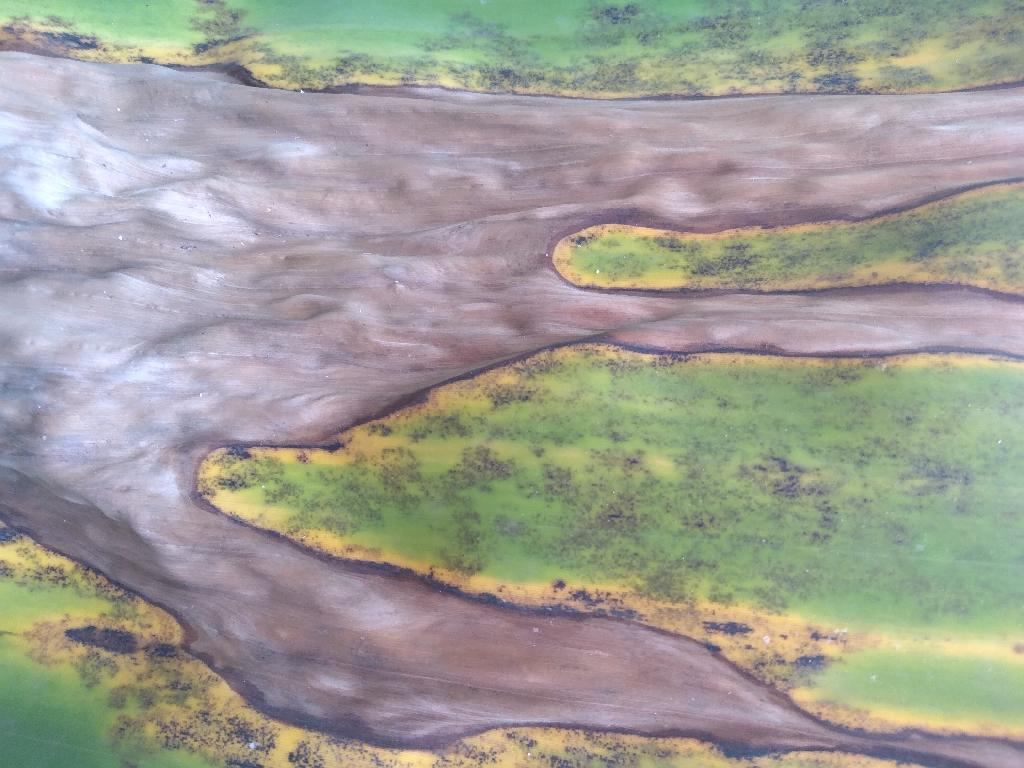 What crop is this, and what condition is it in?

banana, black sigatoka
